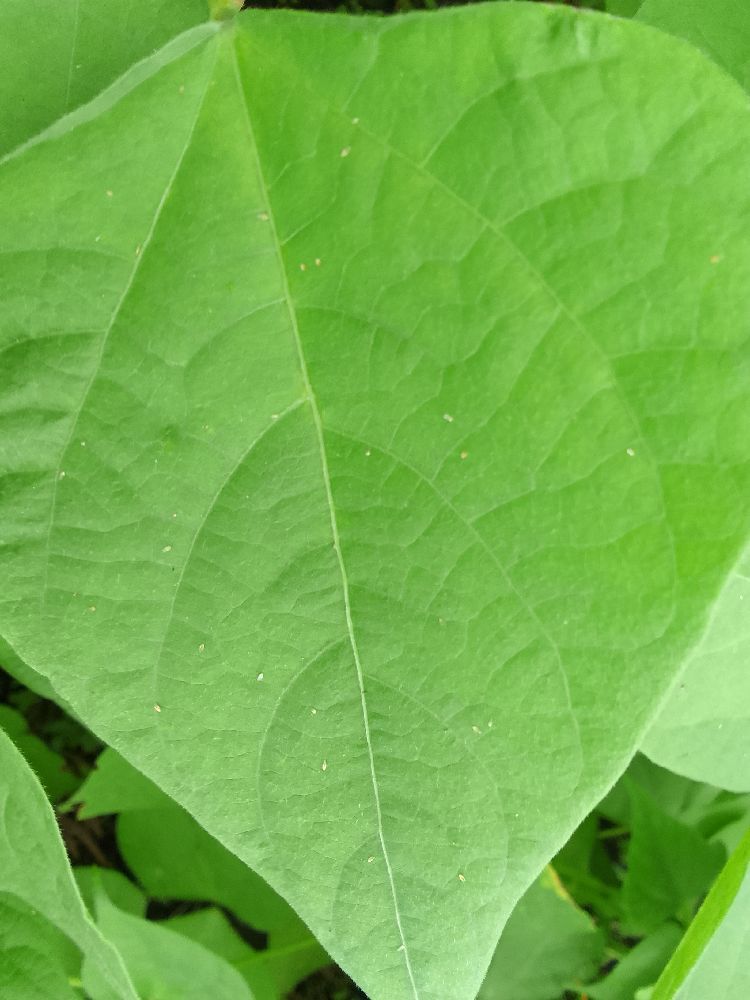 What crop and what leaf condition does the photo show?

common bean, healthy
